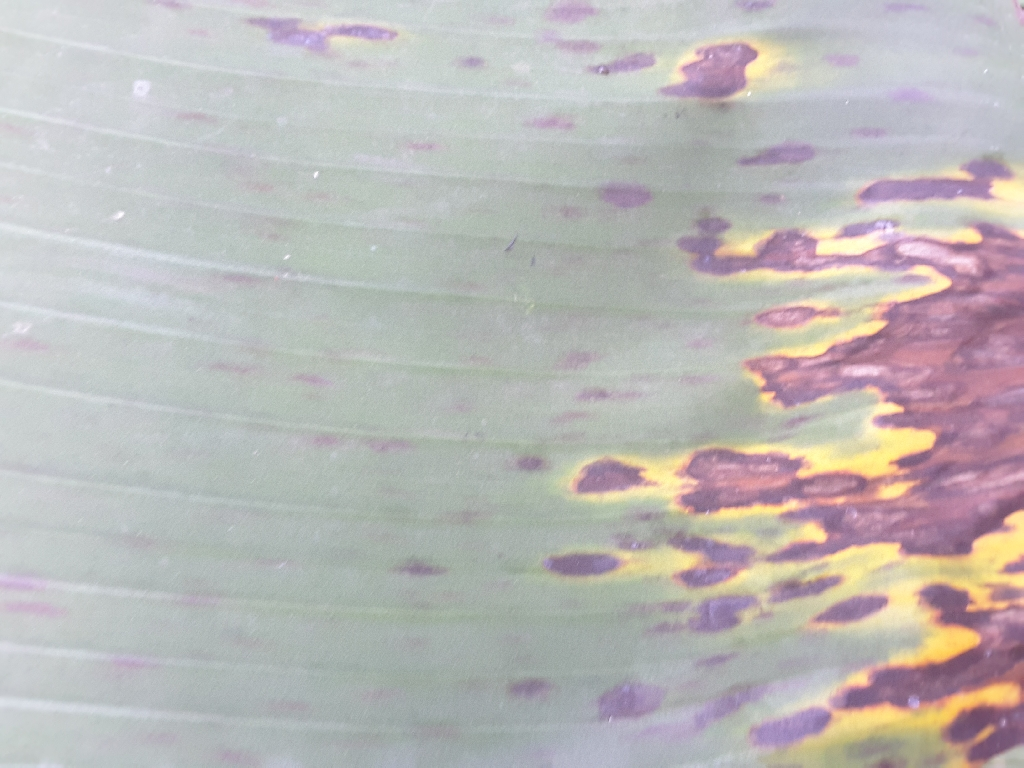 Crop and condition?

banana, black sigatoka
